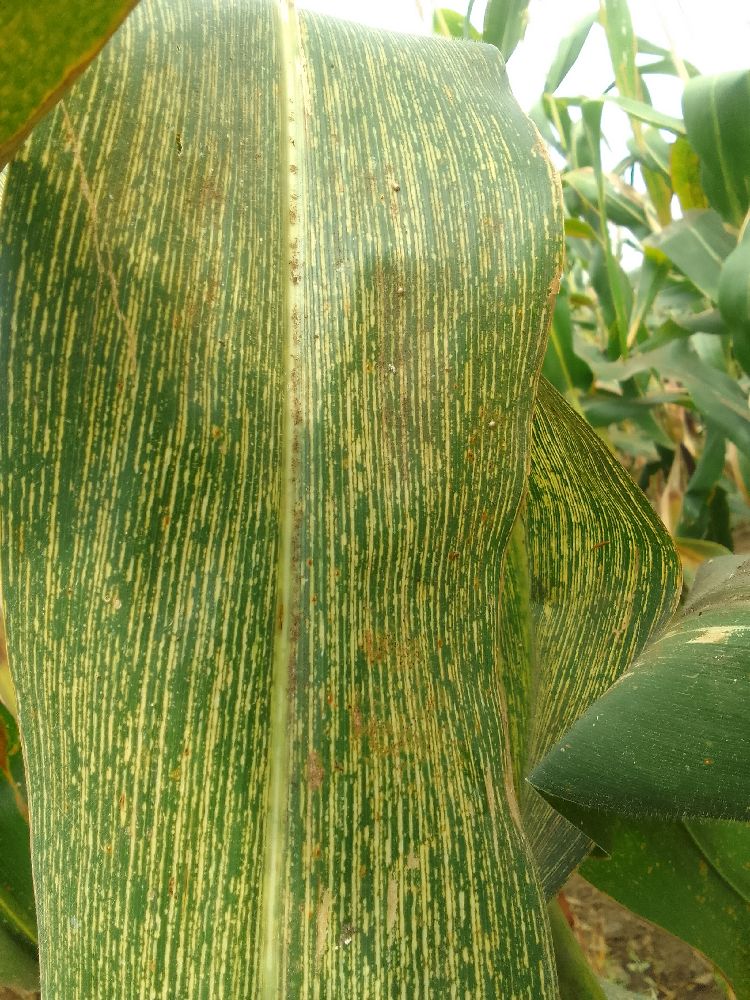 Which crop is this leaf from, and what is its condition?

maize, maize streak virus
